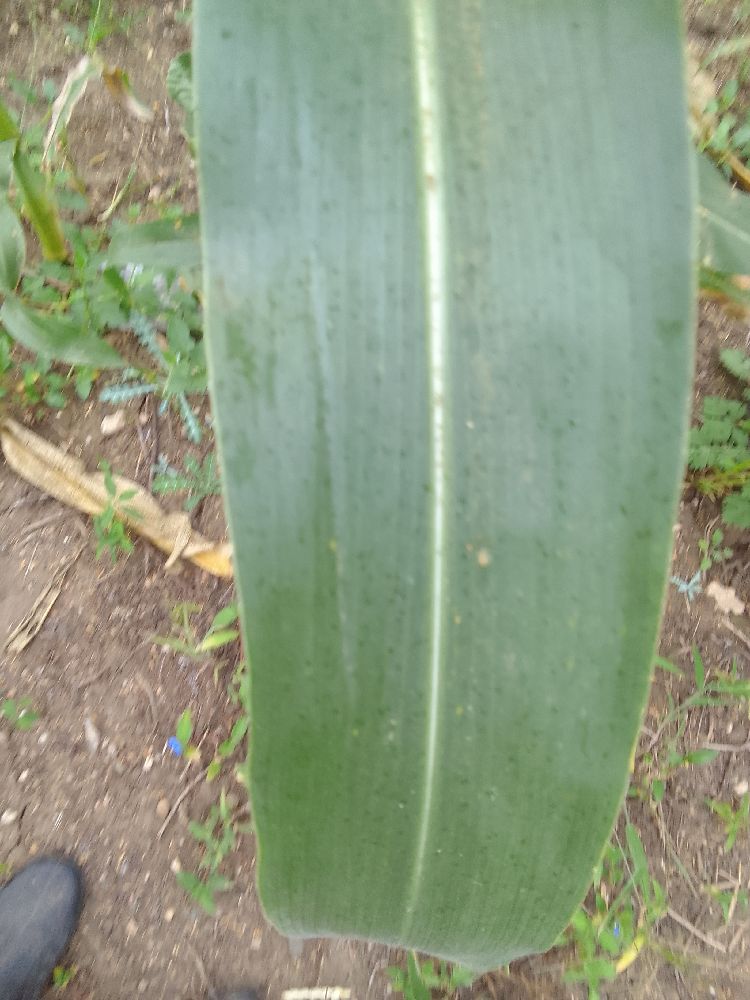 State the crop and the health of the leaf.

maize, healthy
